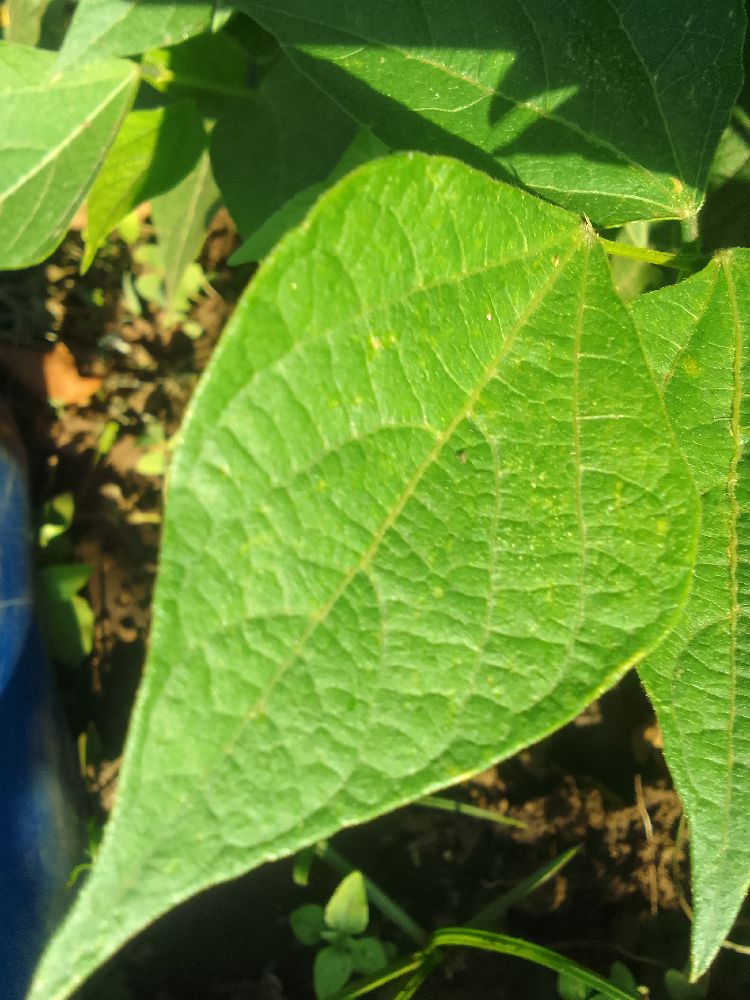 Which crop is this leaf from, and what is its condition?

common bean, healthy
